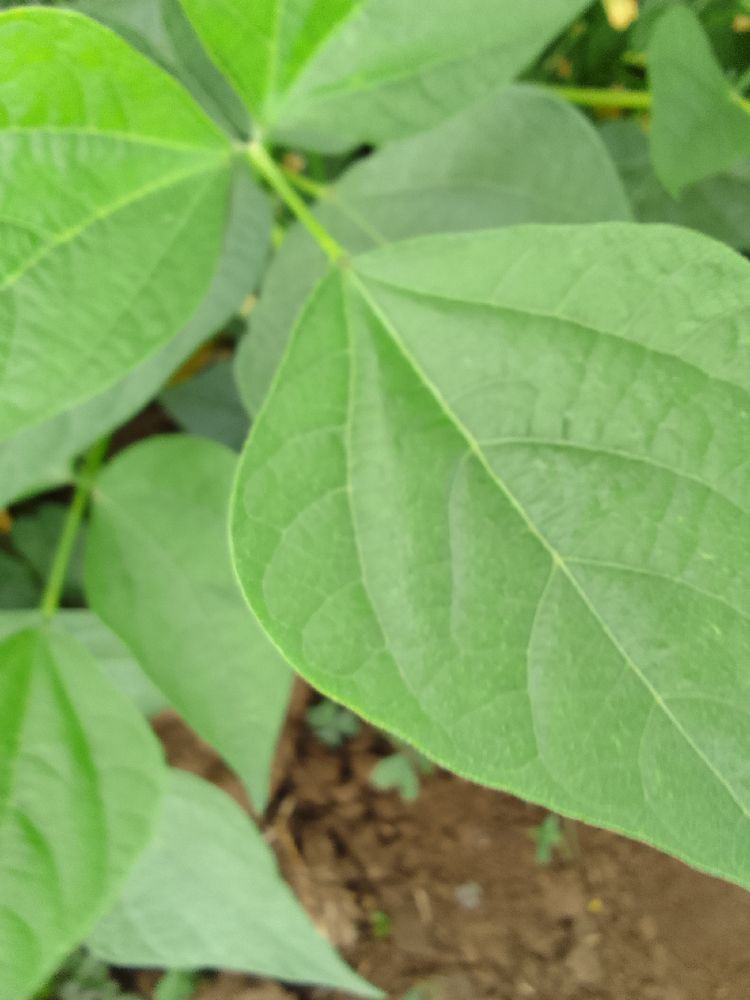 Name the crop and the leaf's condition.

common bean, healthy
